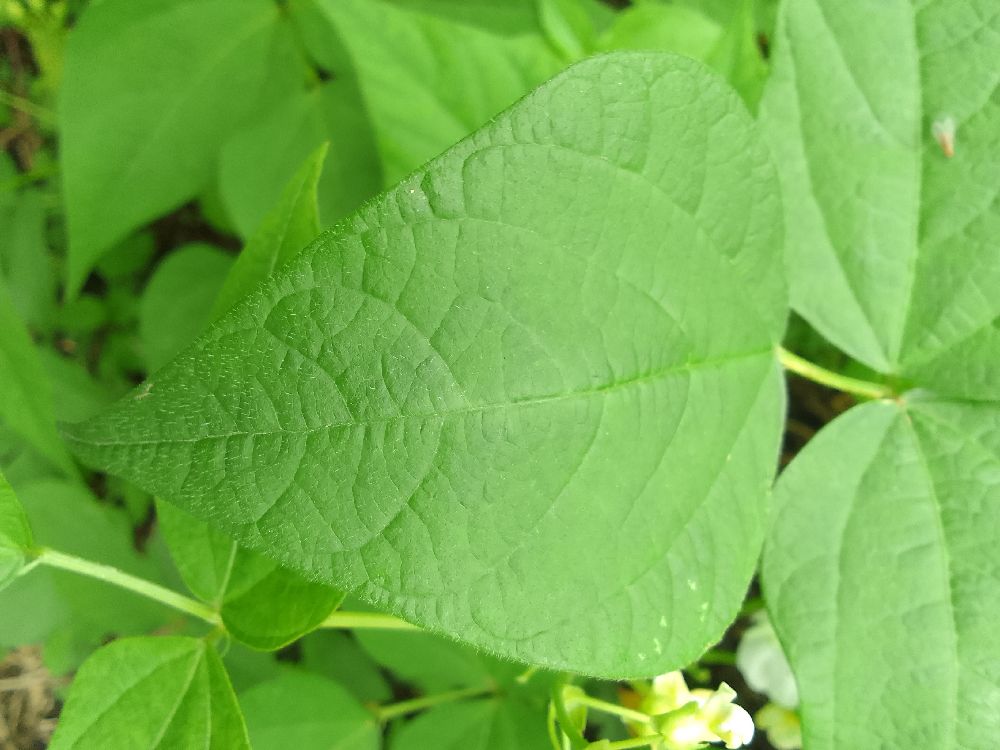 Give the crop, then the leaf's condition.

common bean, healthy
